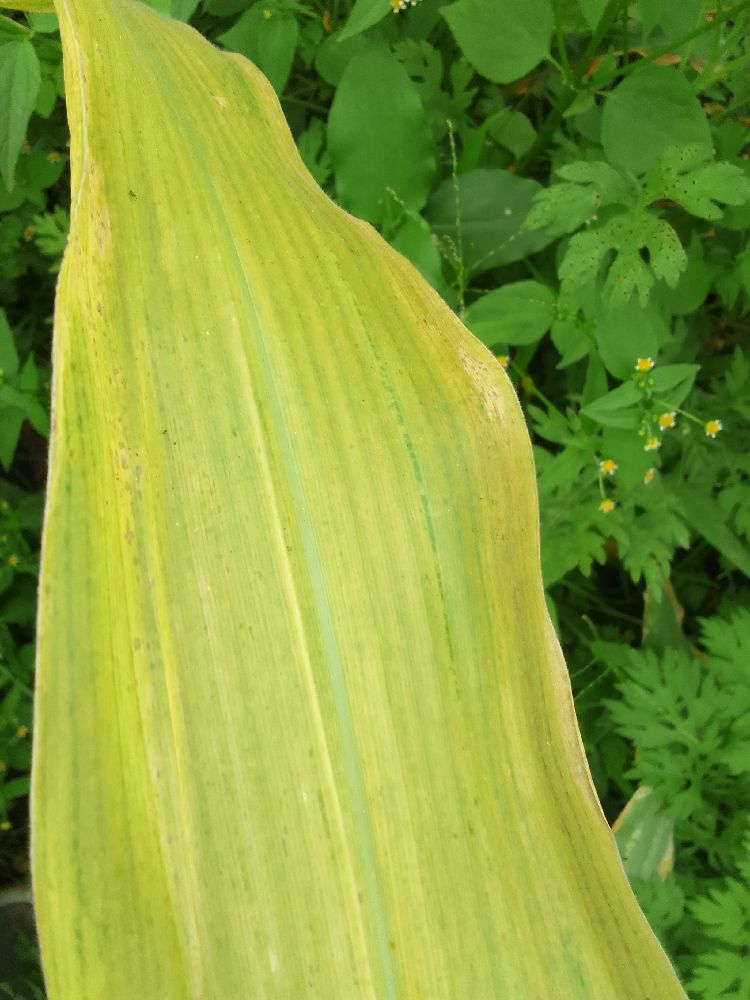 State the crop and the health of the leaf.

maize, maize lethal necrosis
